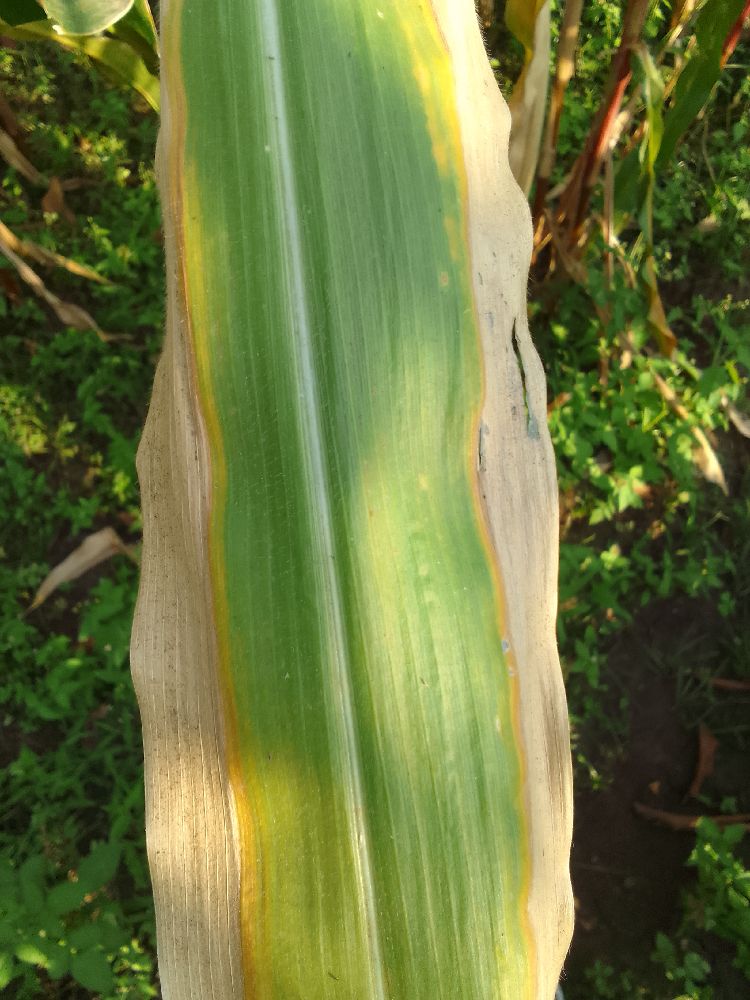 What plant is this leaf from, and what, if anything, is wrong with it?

maize, maize lethal necrosis
